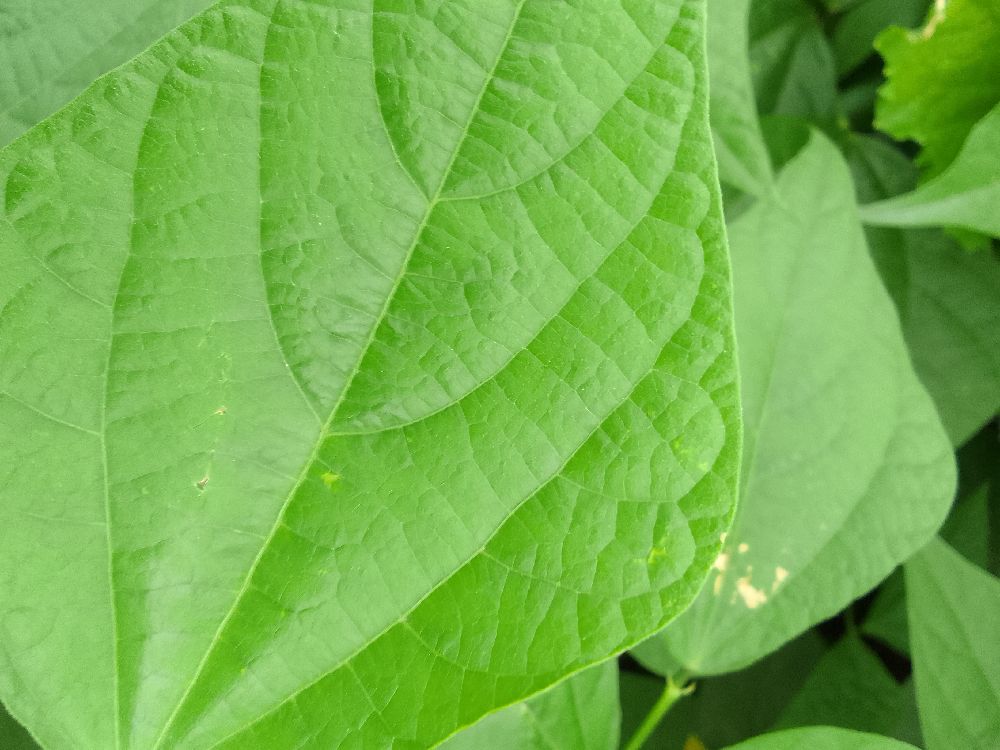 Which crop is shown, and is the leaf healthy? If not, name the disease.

common bean, healthy
